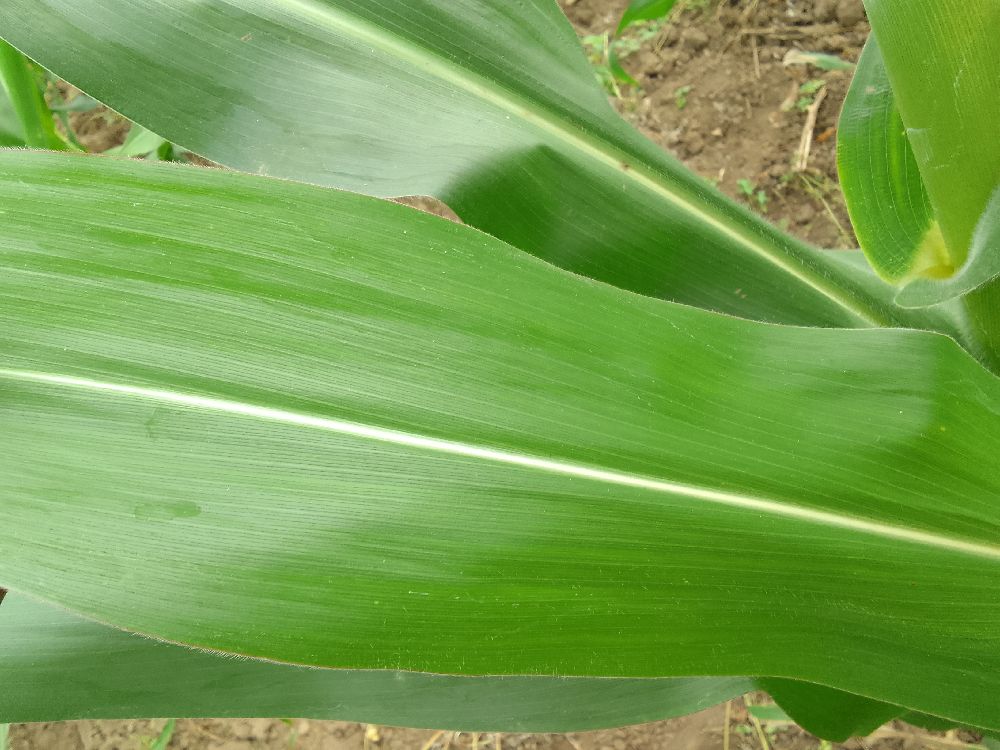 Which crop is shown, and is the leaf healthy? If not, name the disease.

maize, healthy
